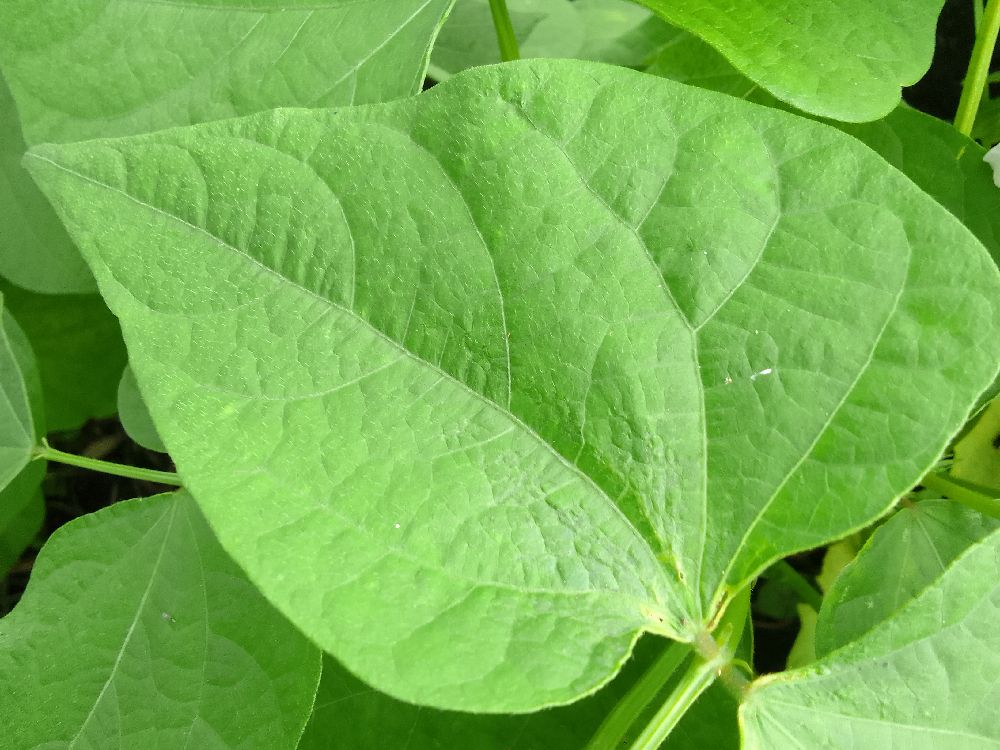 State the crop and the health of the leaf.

common bean, healthy
